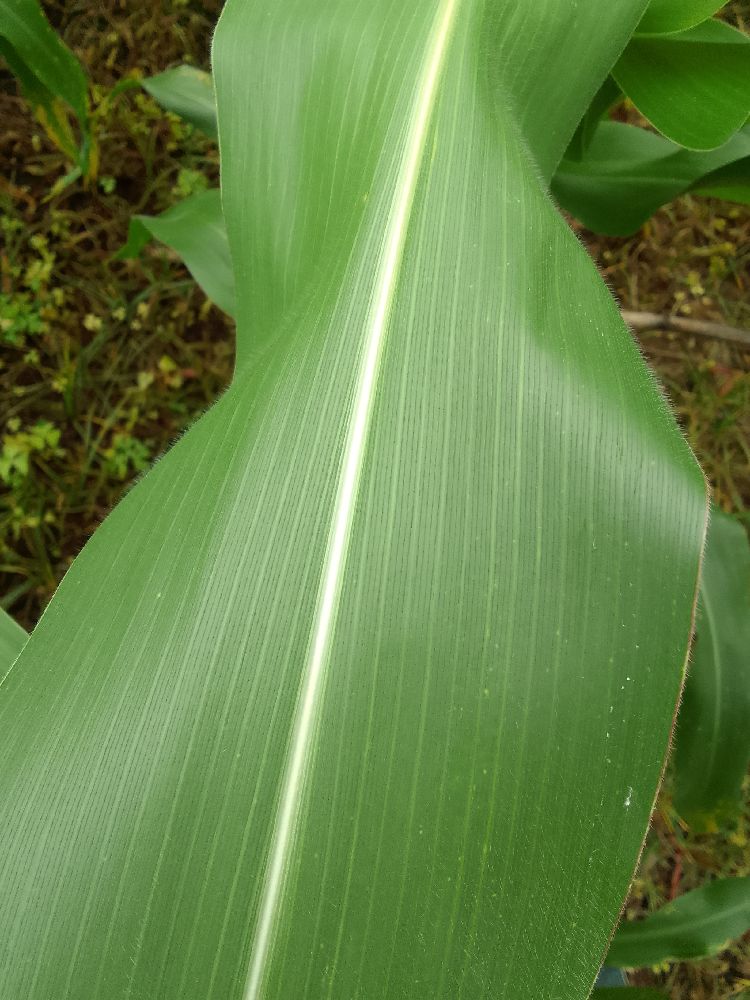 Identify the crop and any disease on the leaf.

maize, healthy
